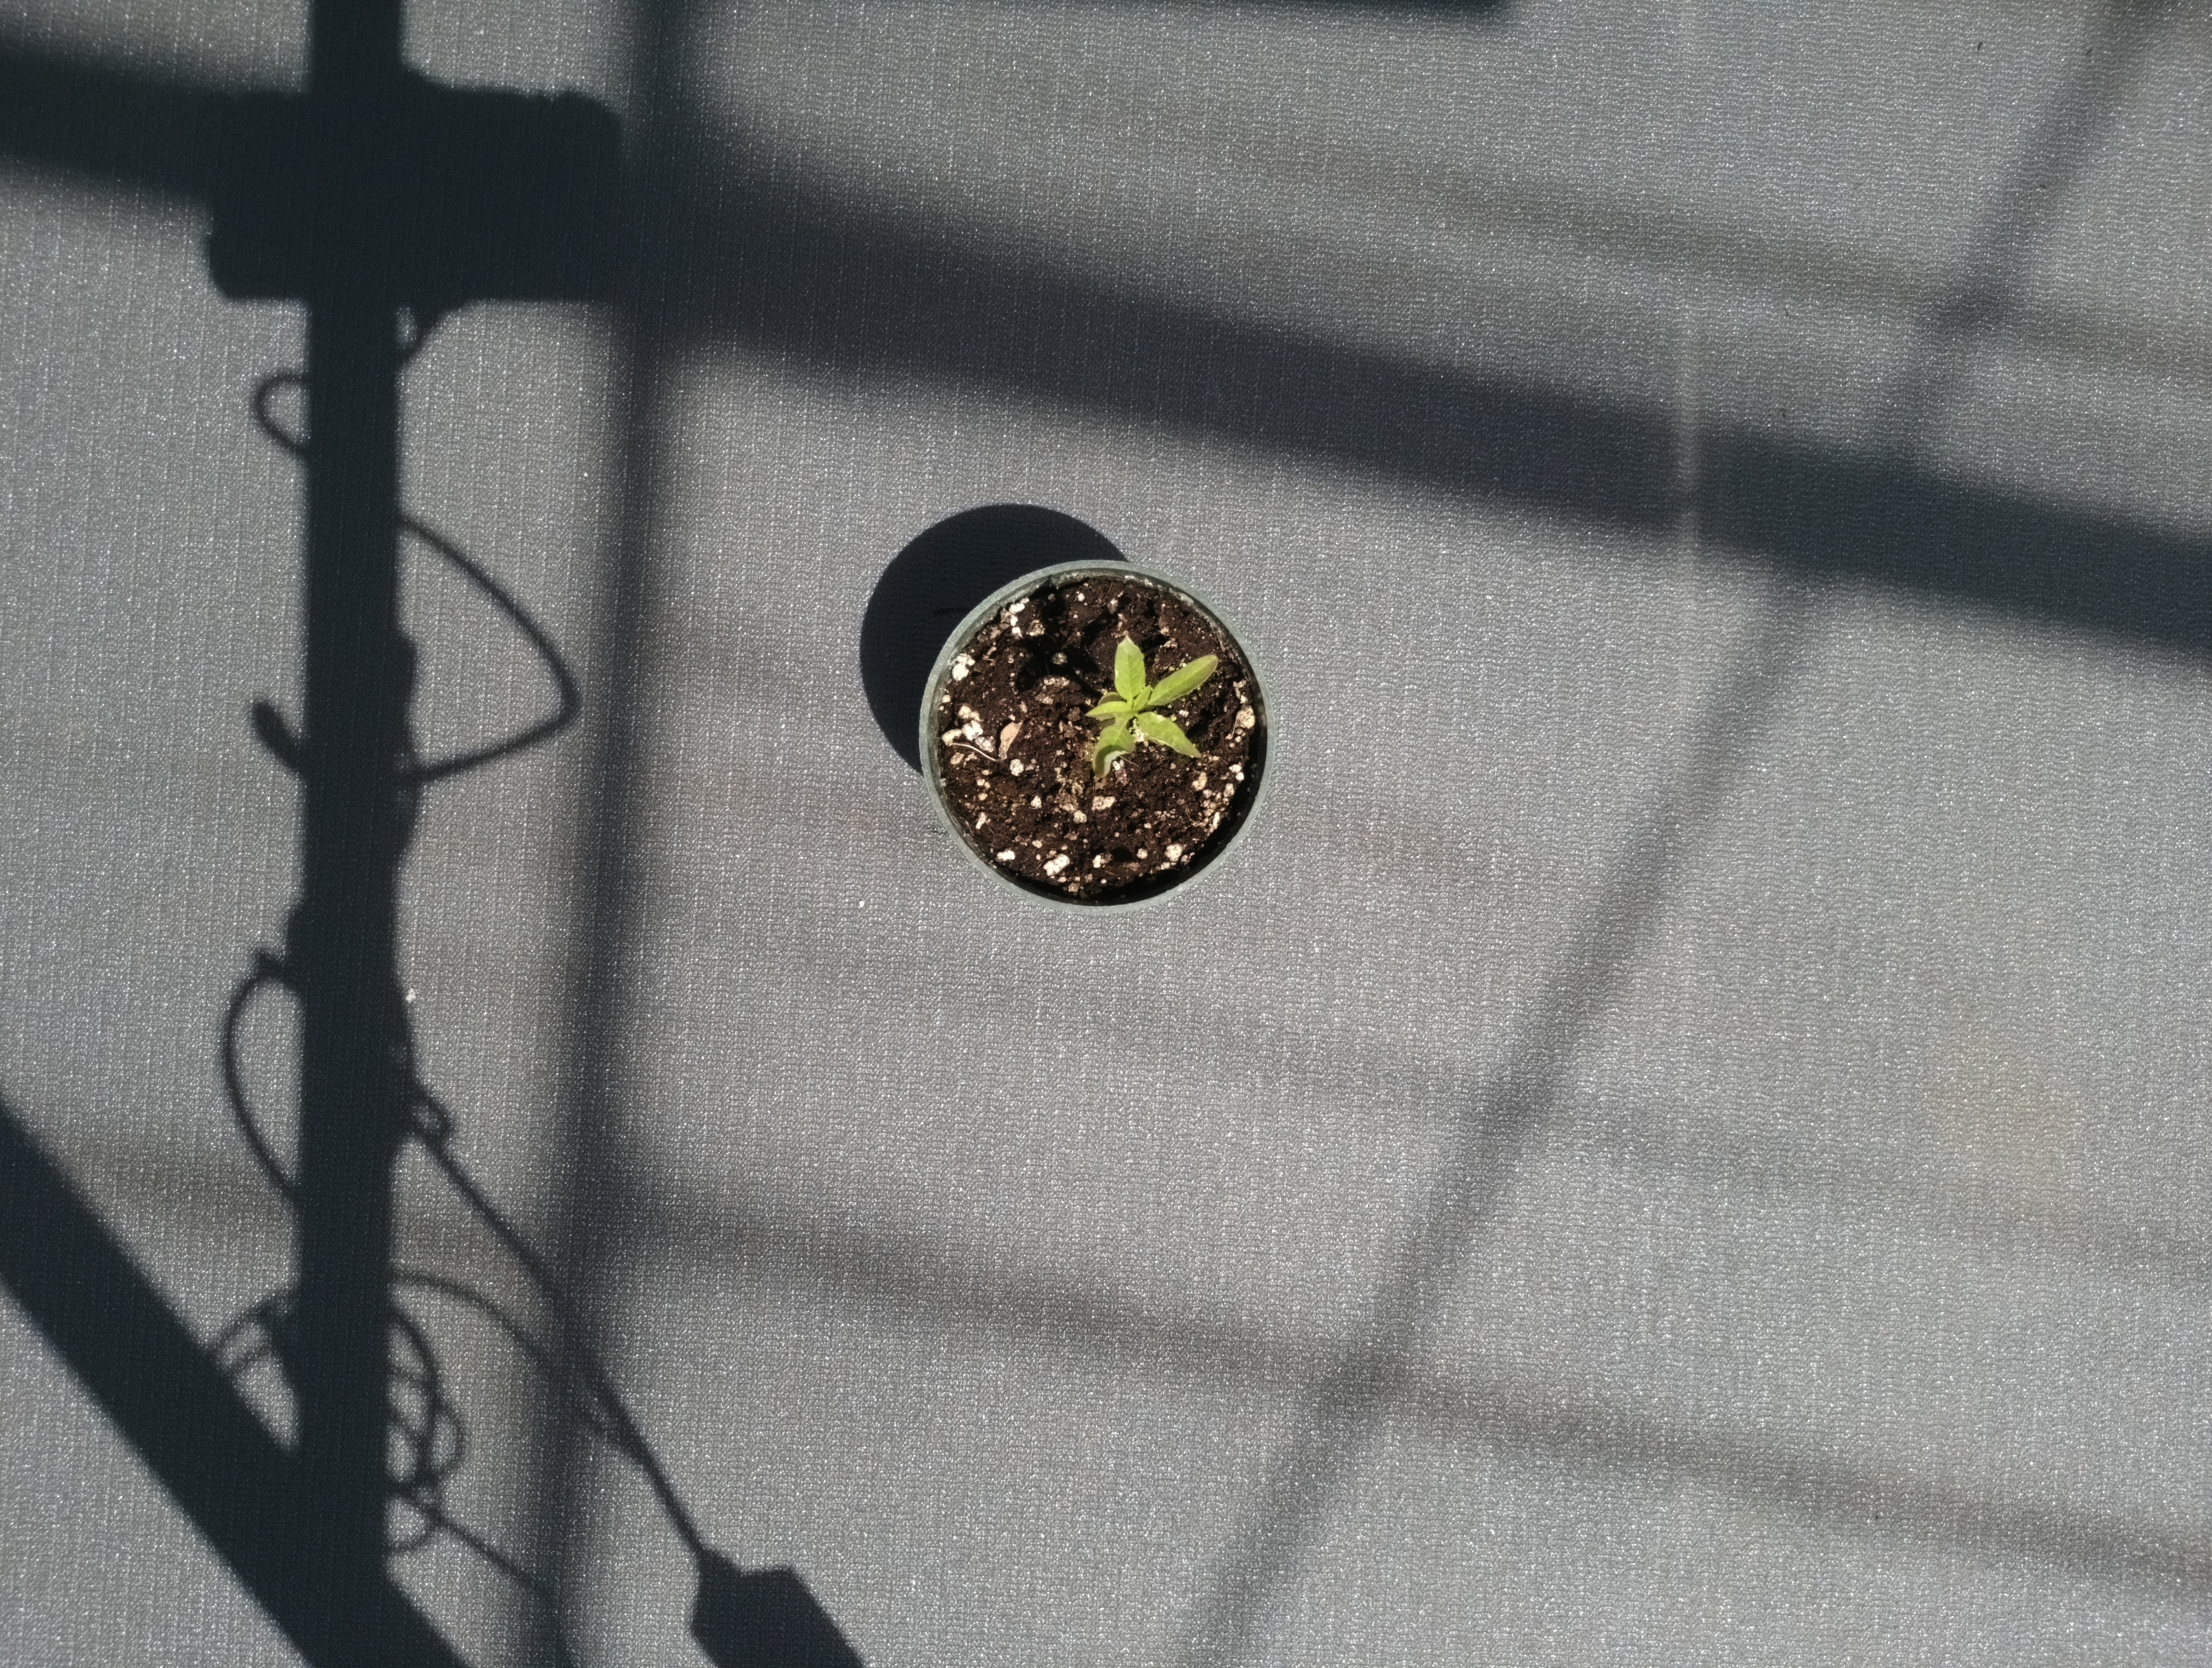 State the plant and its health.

waterhemp, chlorosis only
